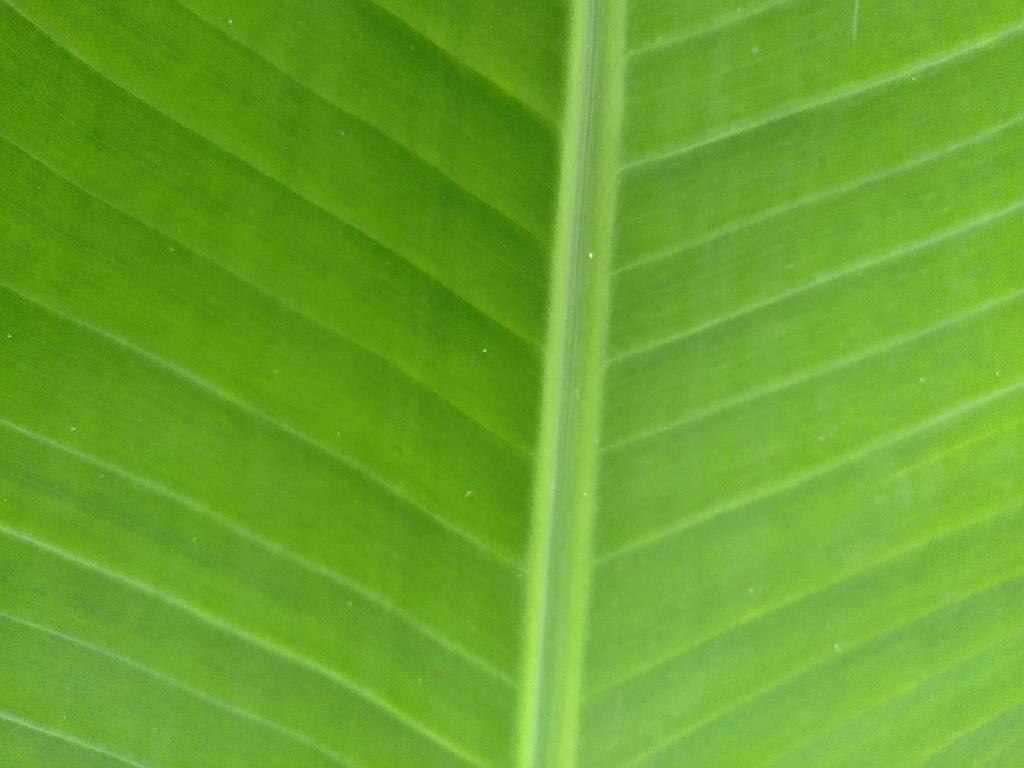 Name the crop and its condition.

banana, healthy
